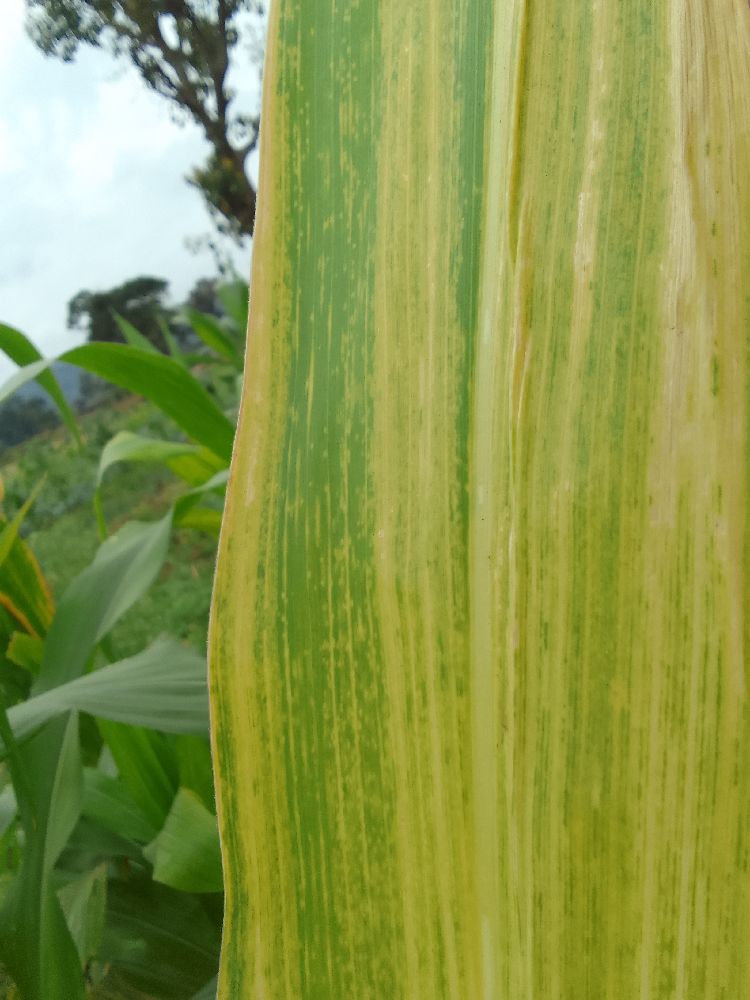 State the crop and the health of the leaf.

maize, maize lethal necrosis
